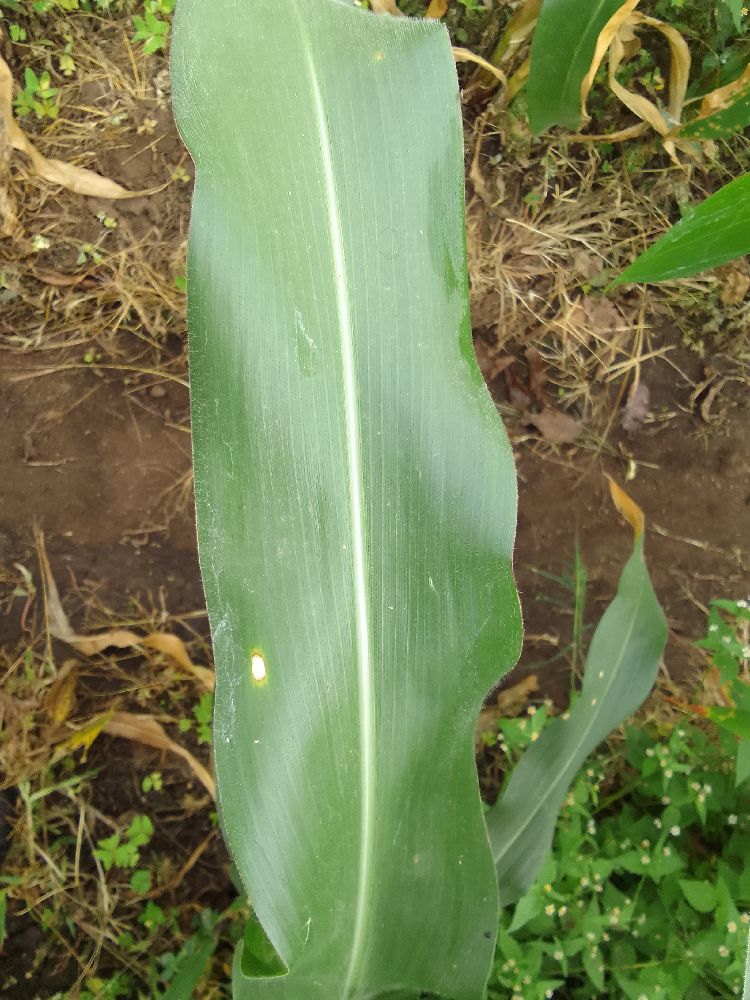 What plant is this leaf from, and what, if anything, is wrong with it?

maize, healthy
